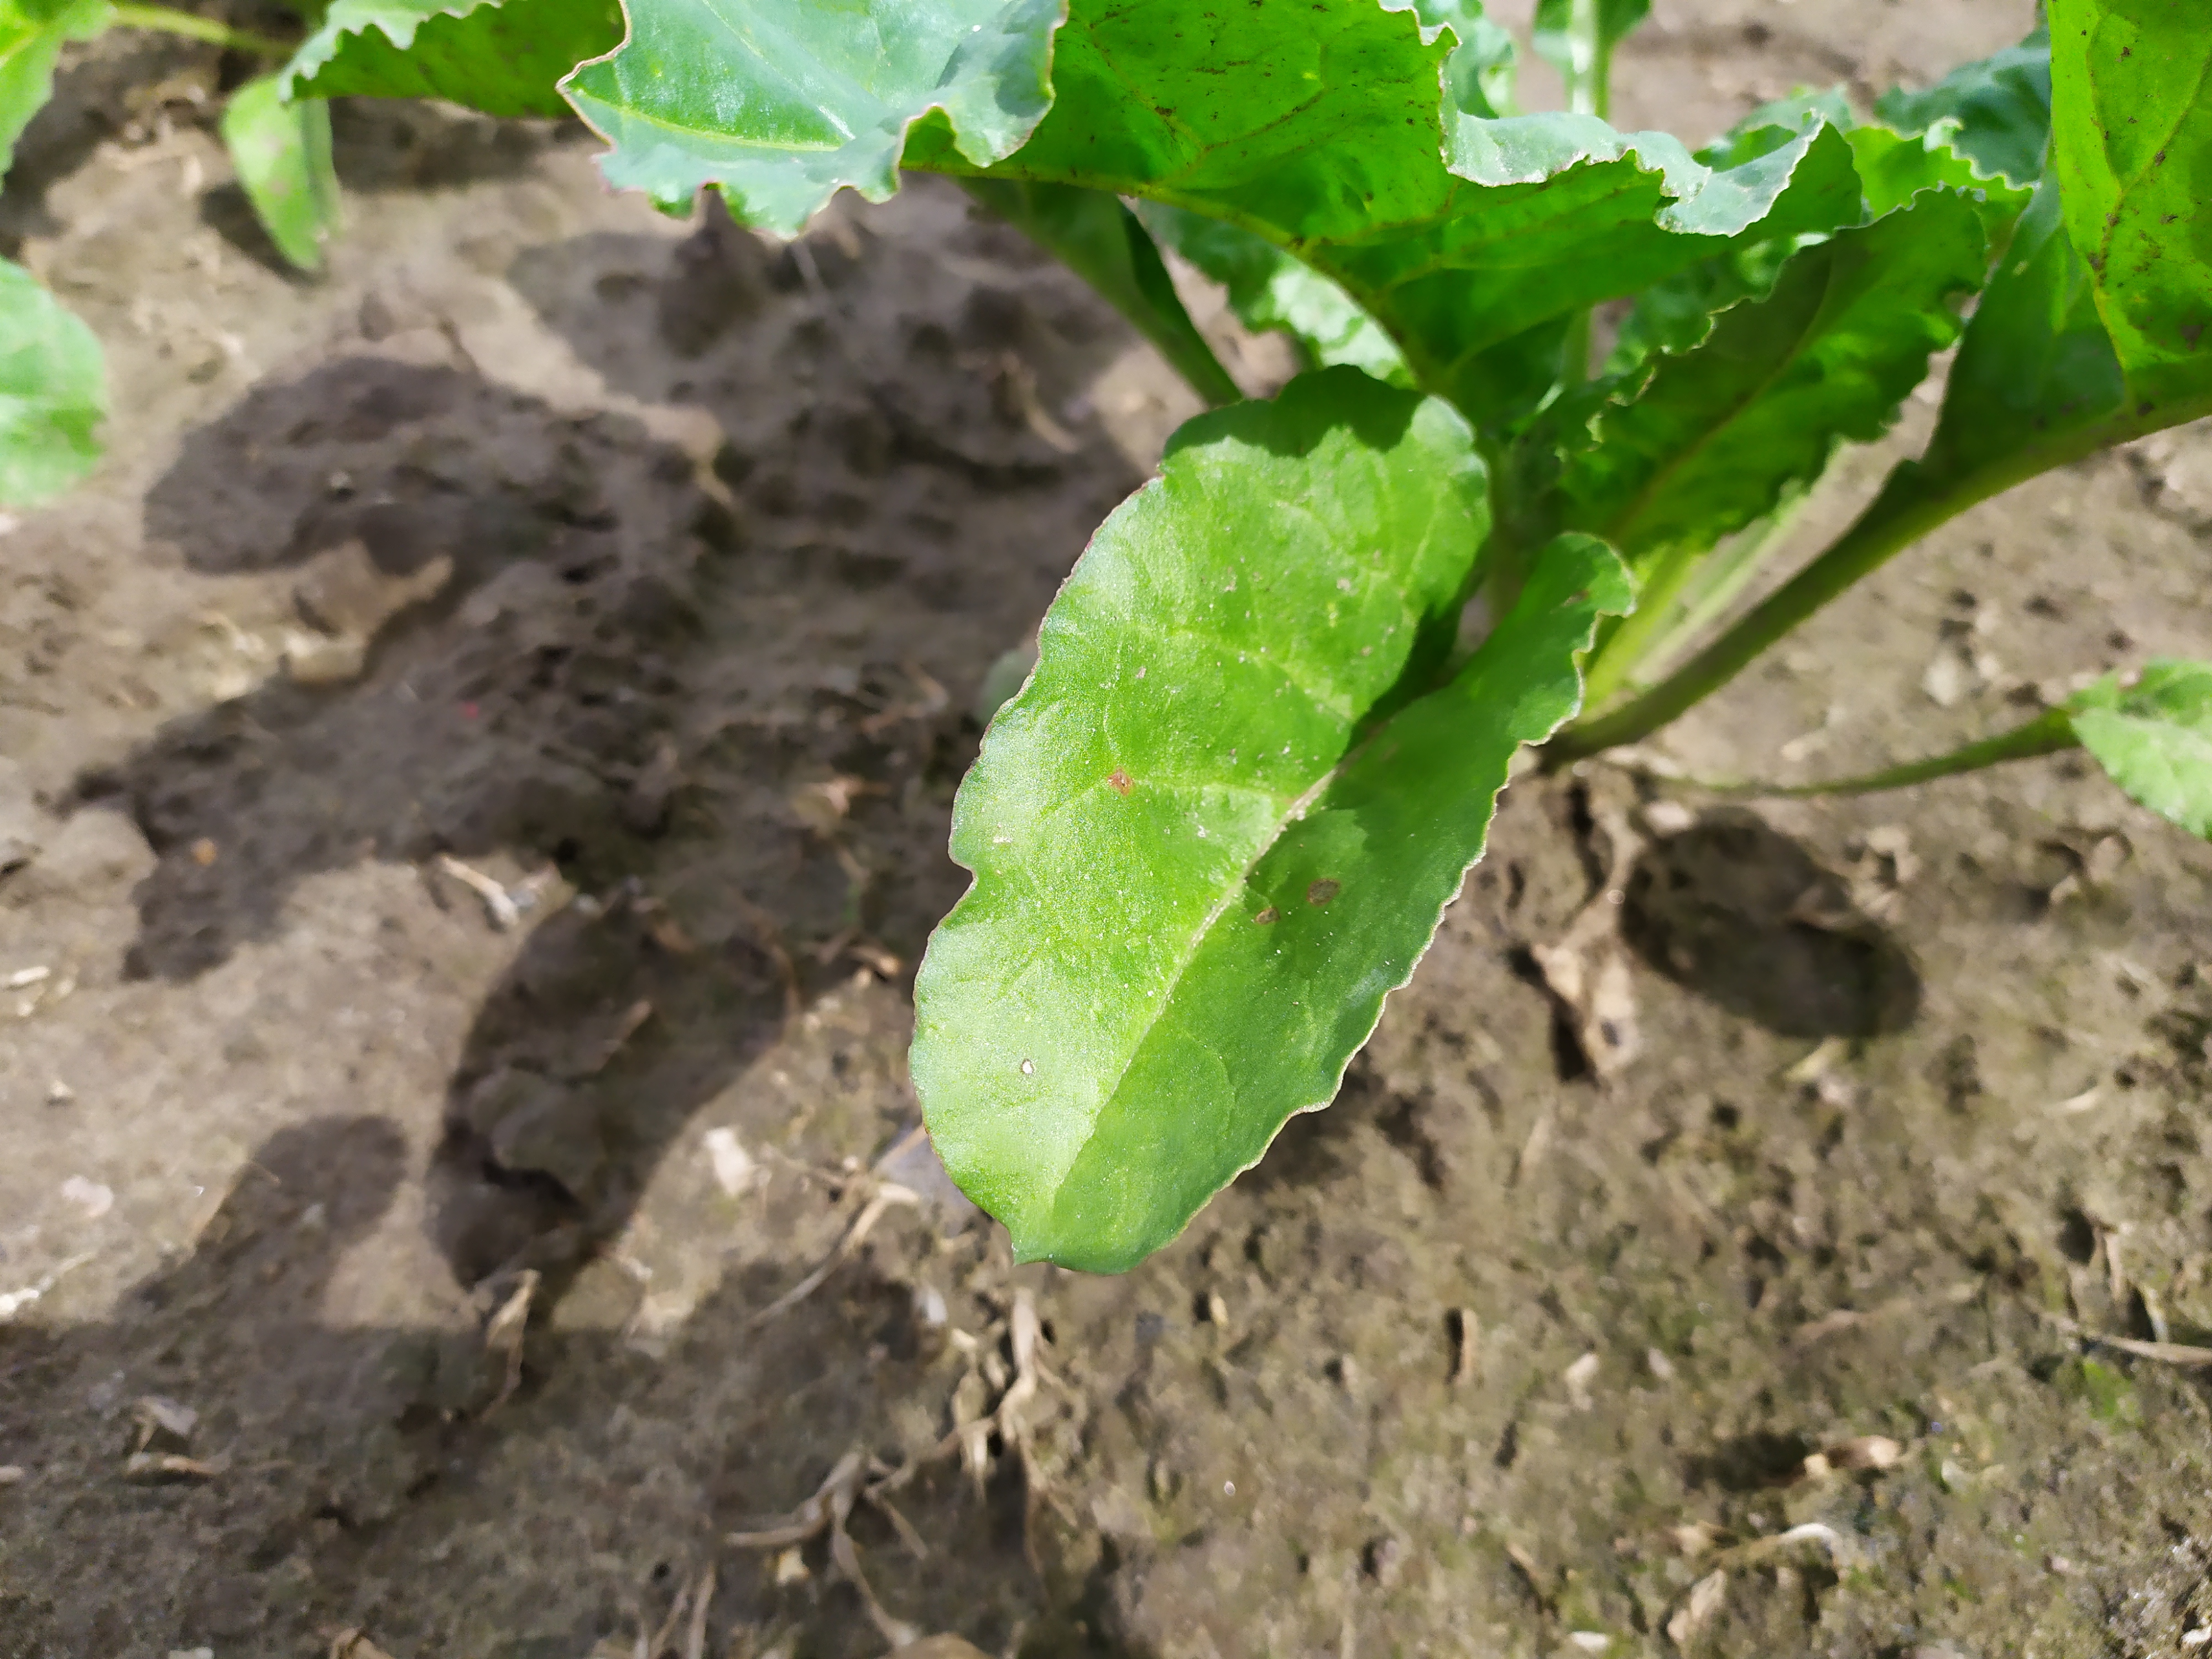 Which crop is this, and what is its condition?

beet, cercospora
